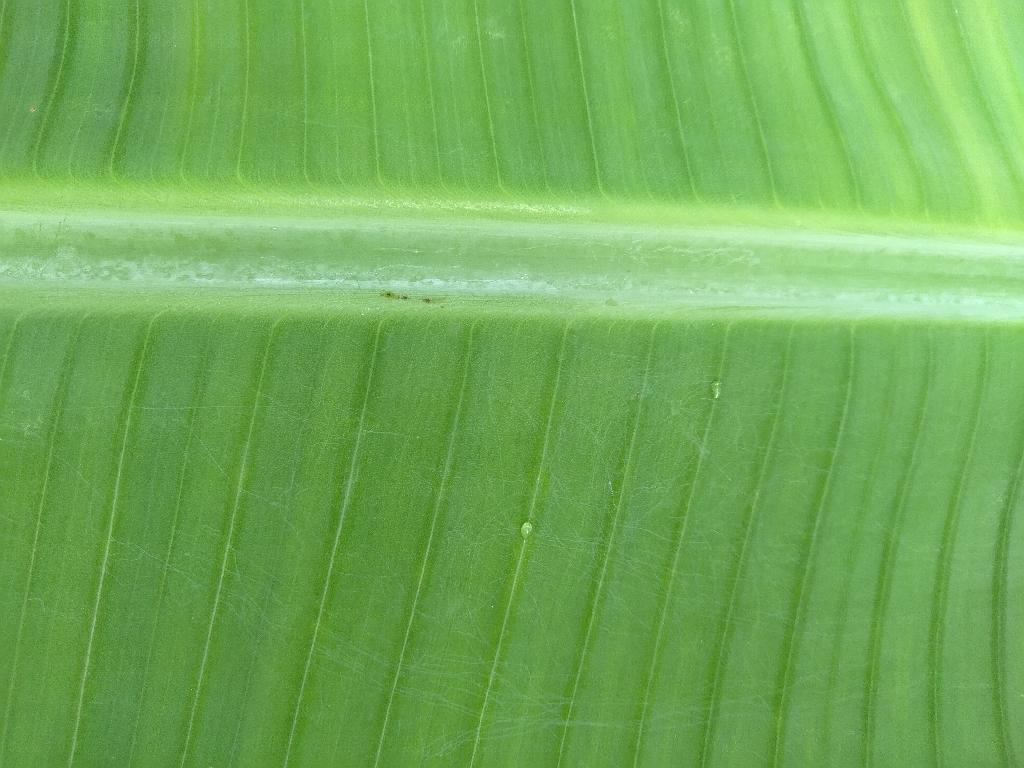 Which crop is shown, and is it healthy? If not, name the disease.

banana, healthy
